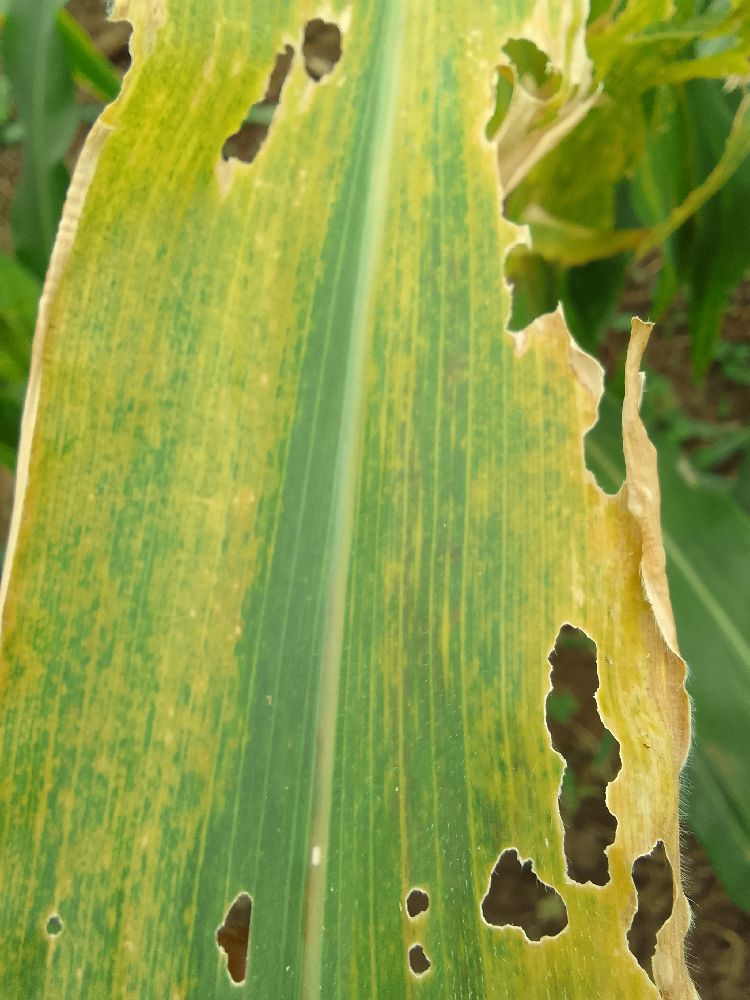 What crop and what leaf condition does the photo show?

maize, maize lethal necrosis
